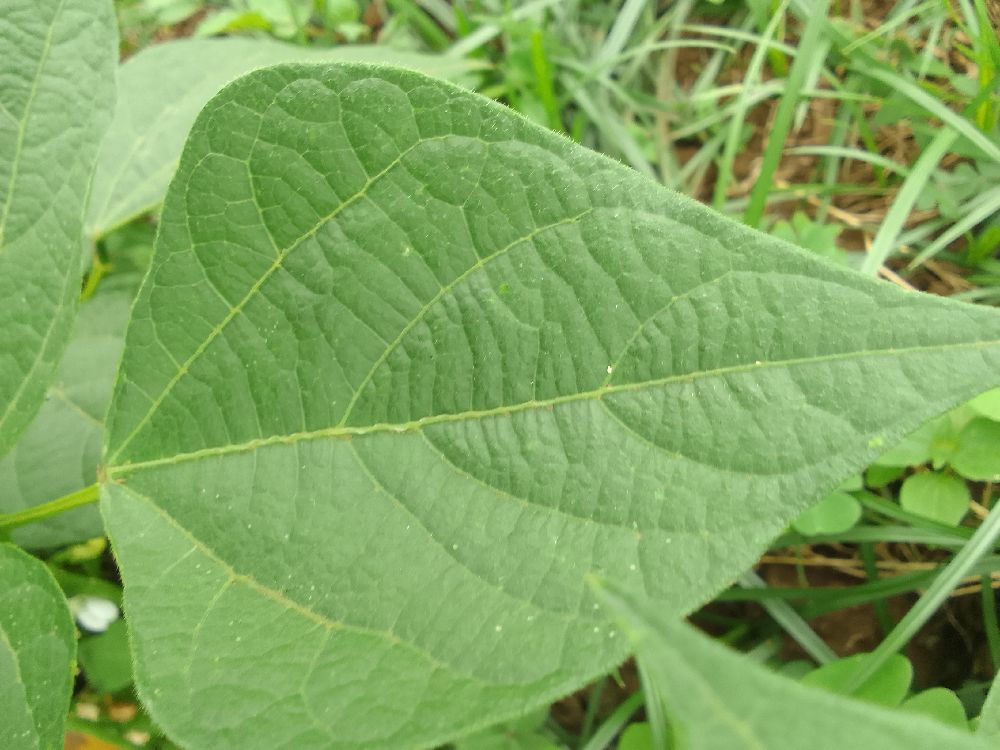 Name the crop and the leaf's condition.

common bean, healthy
